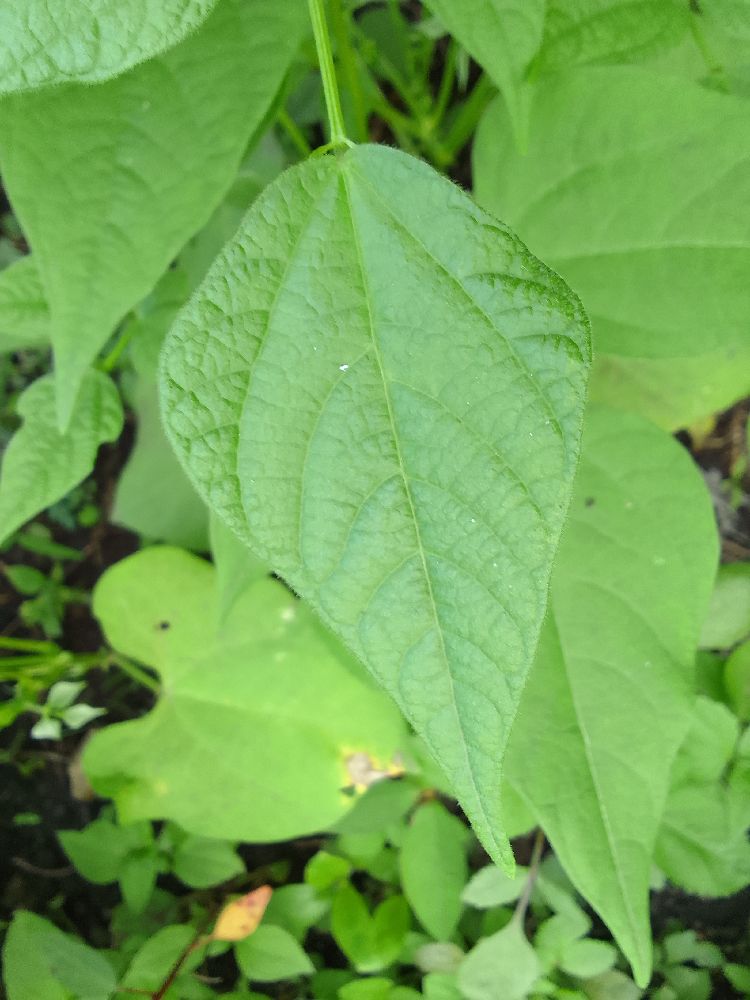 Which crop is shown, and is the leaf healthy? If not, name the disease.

common bean, healthy
